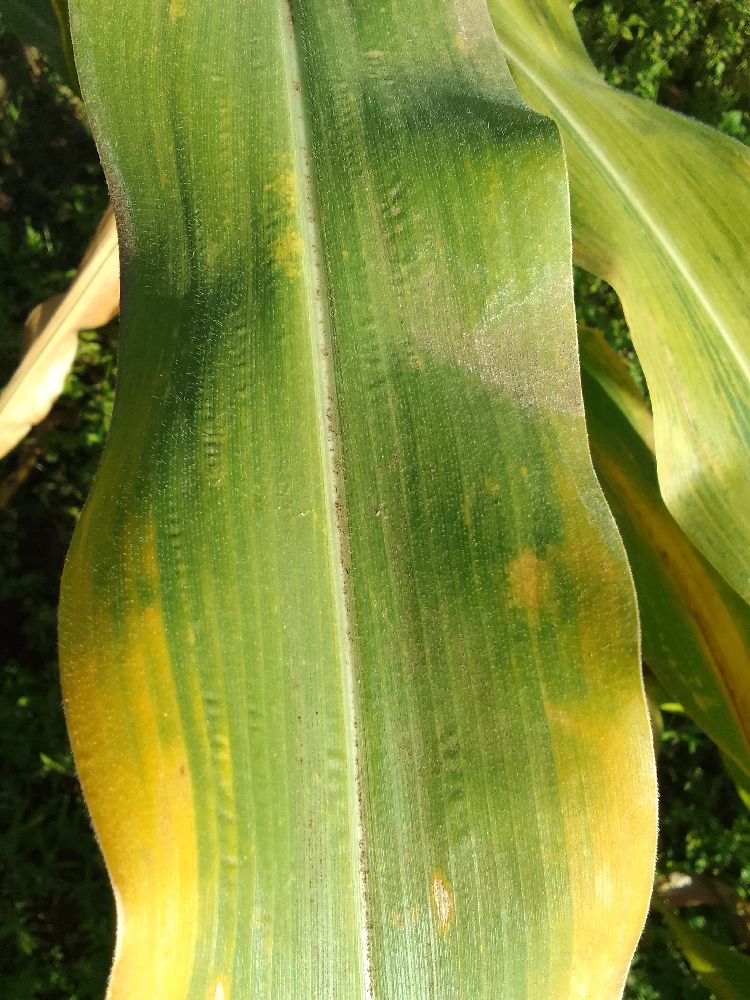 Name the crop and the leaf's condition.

maize, maize lethal necrosis
